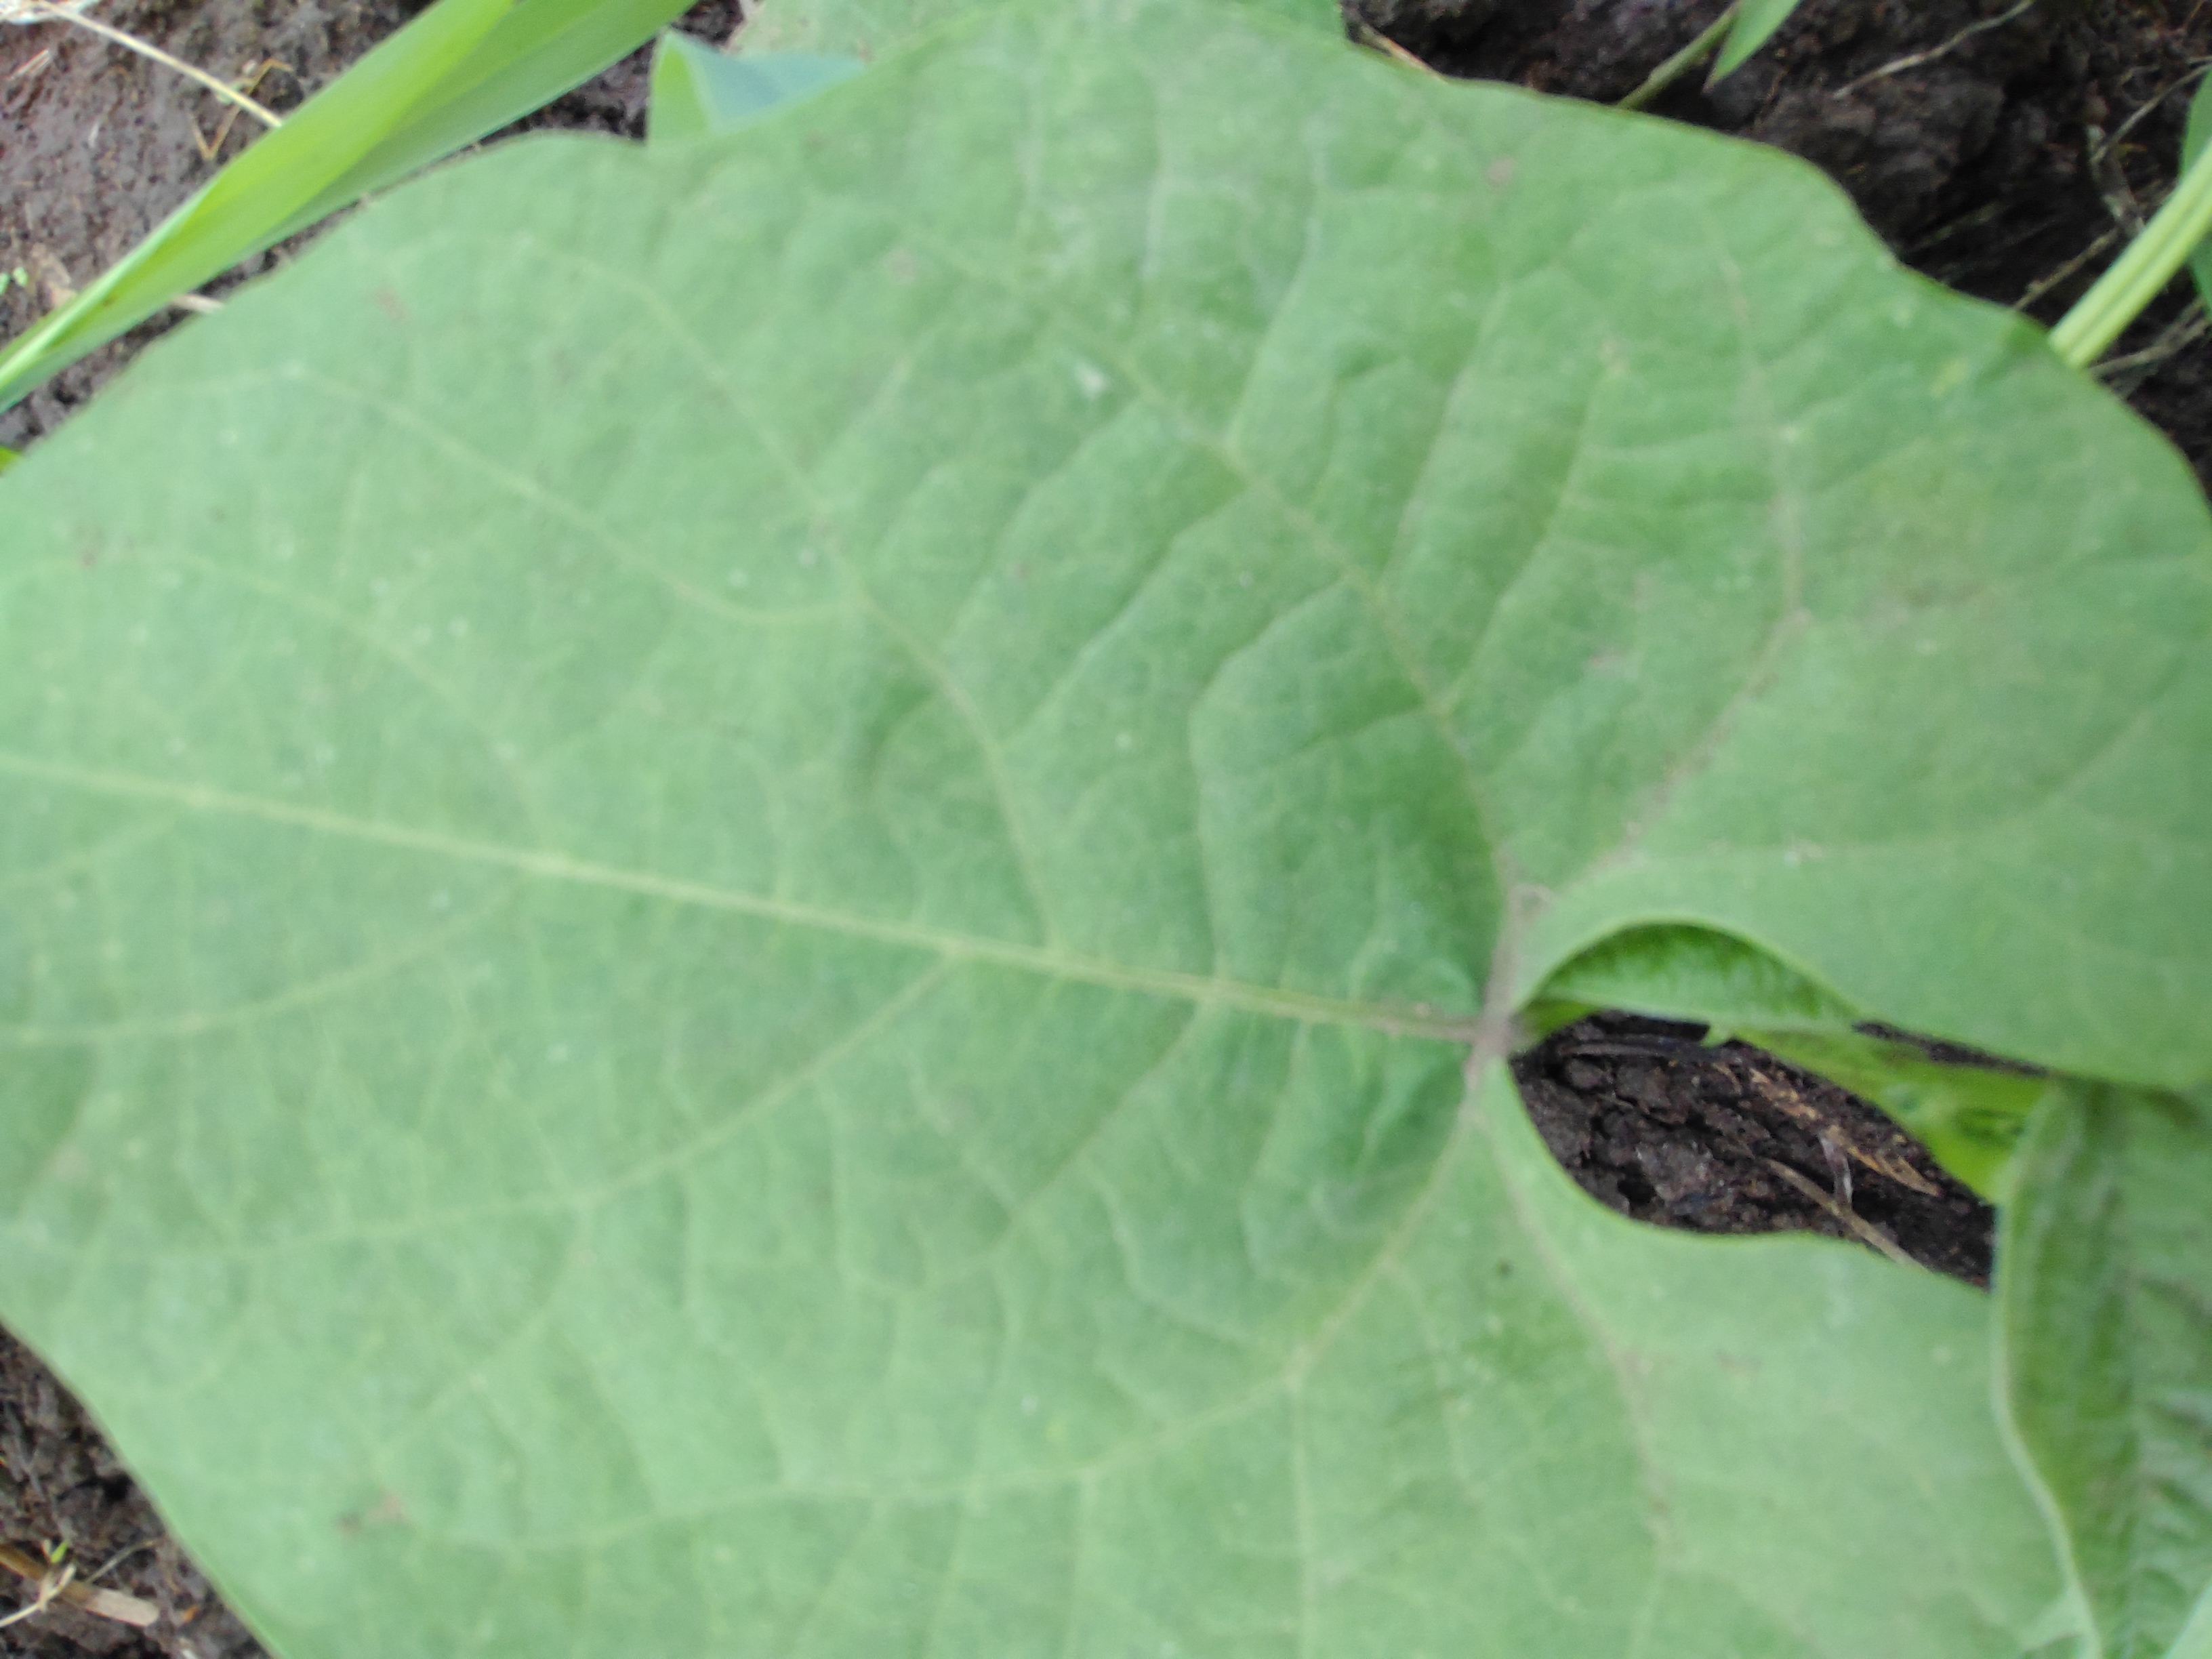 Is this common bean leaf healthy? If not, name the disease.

healthy
